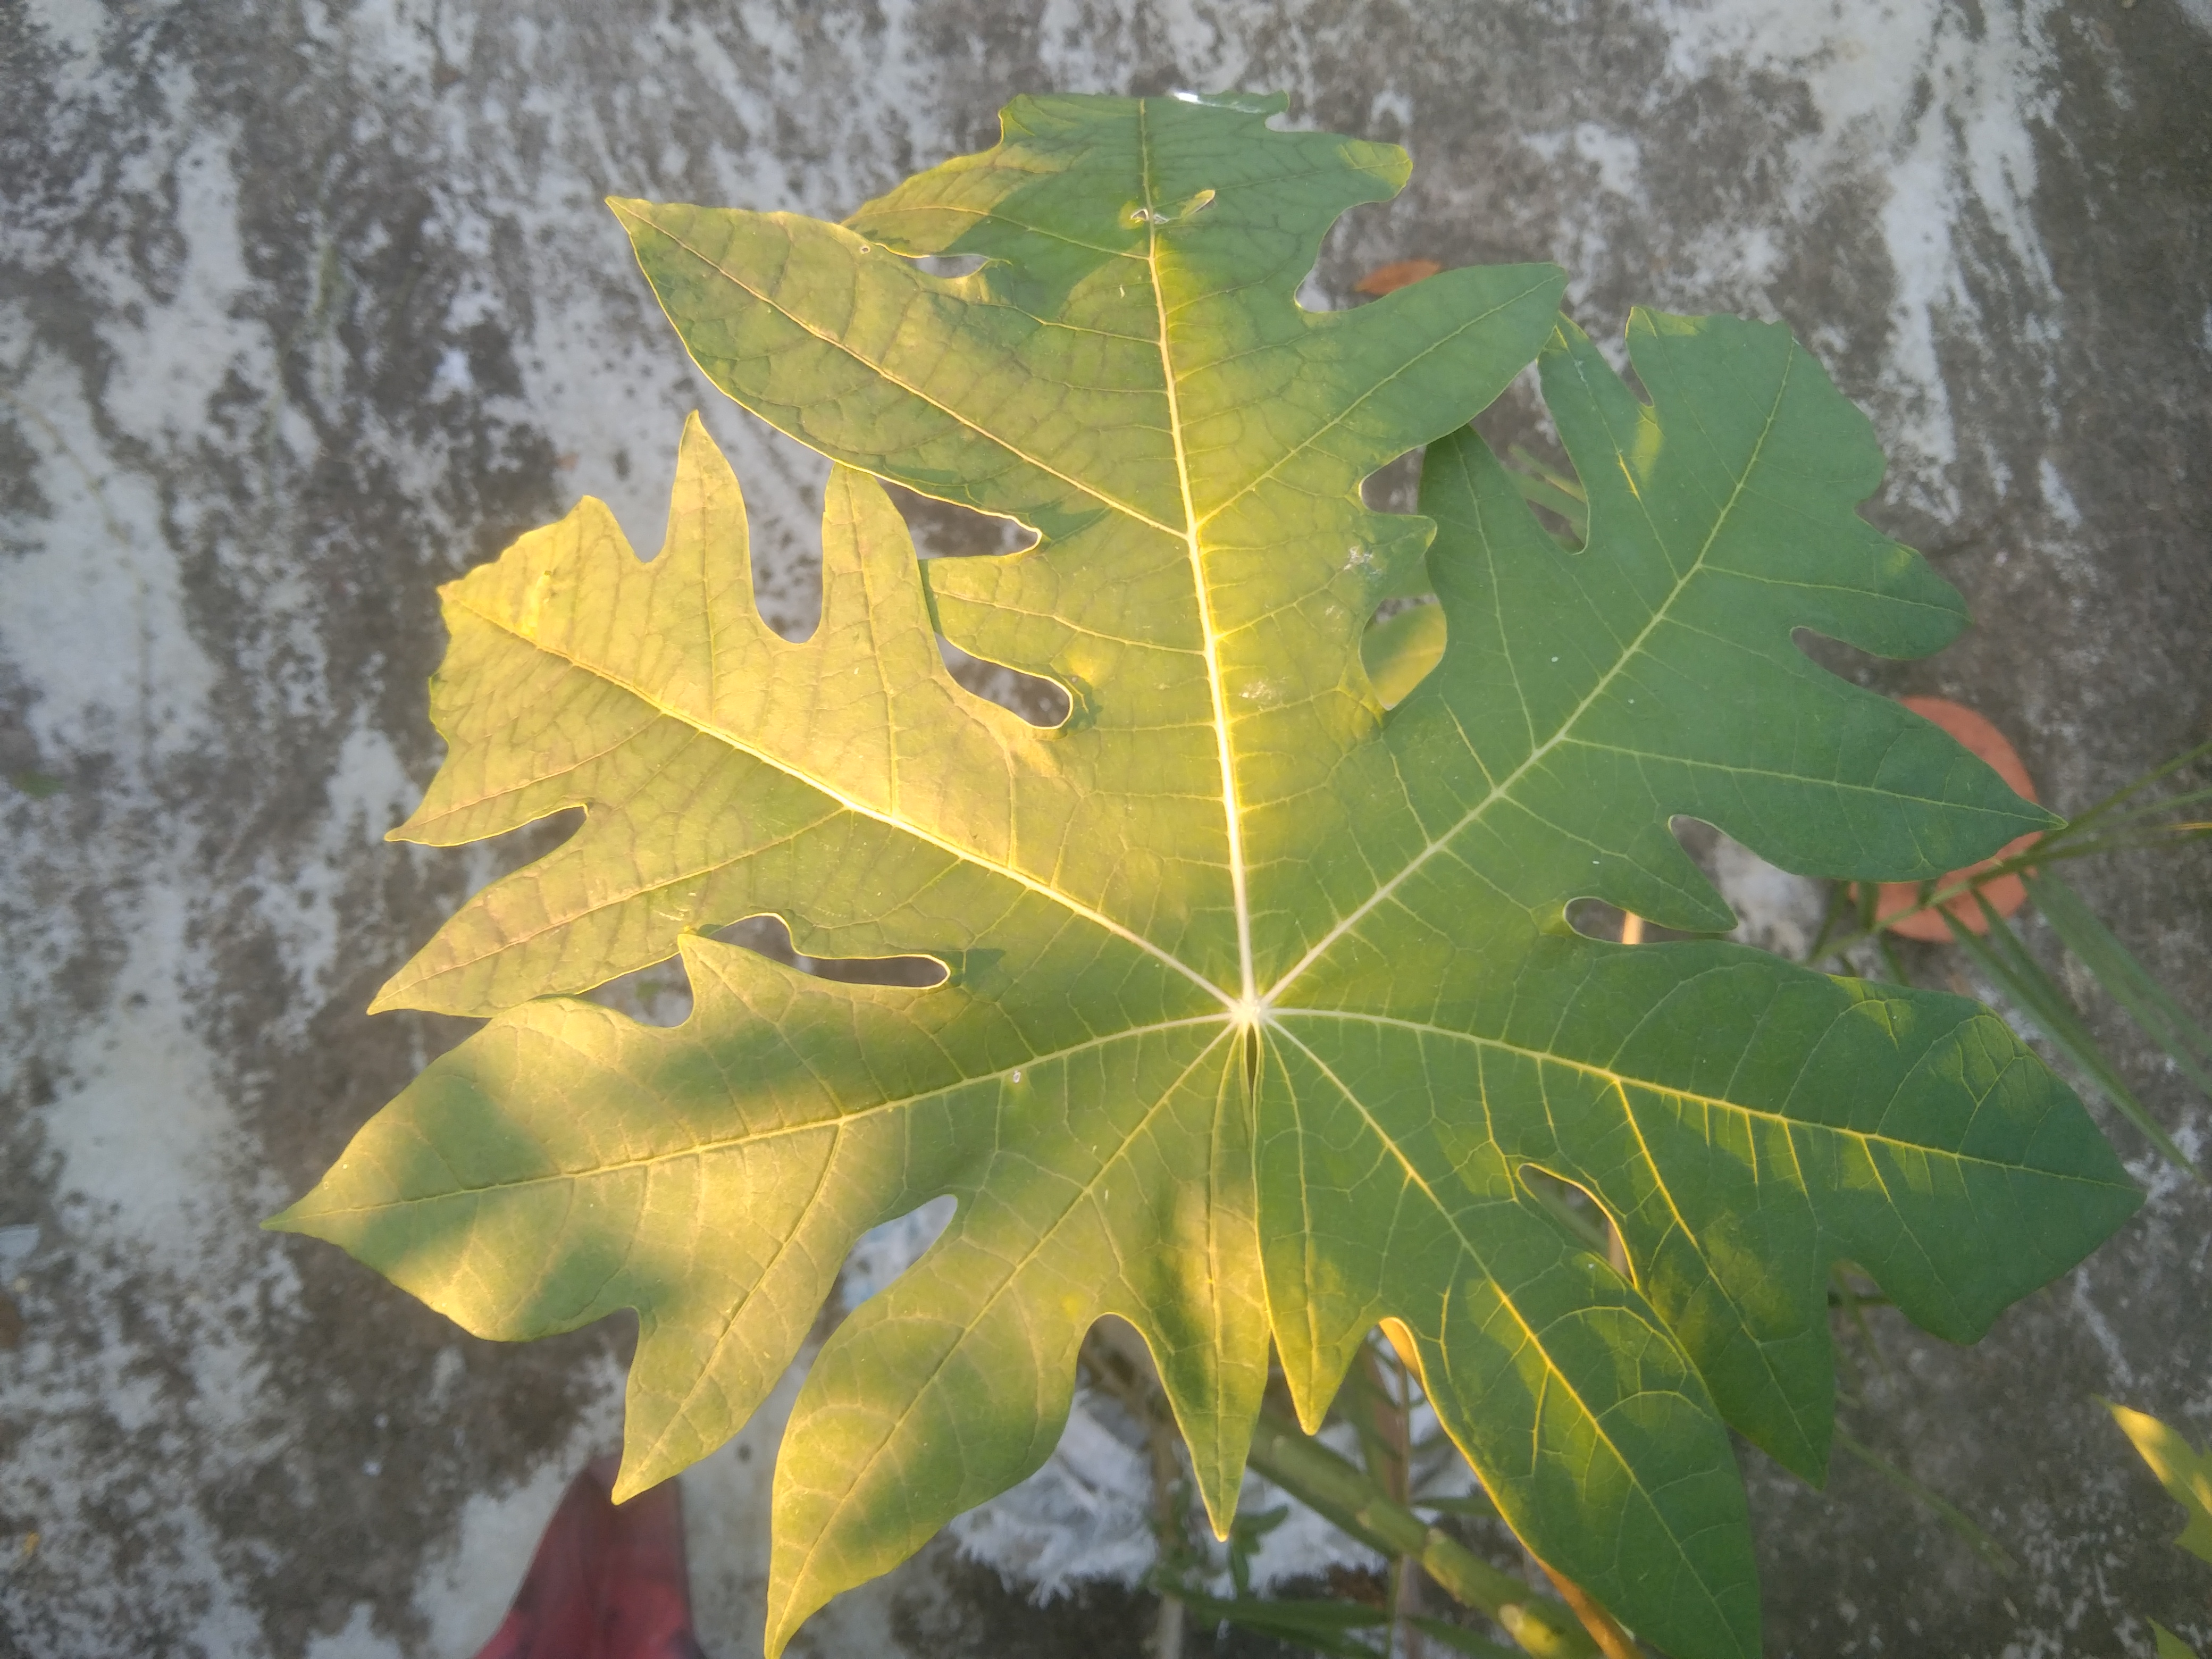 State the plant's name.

papaya
